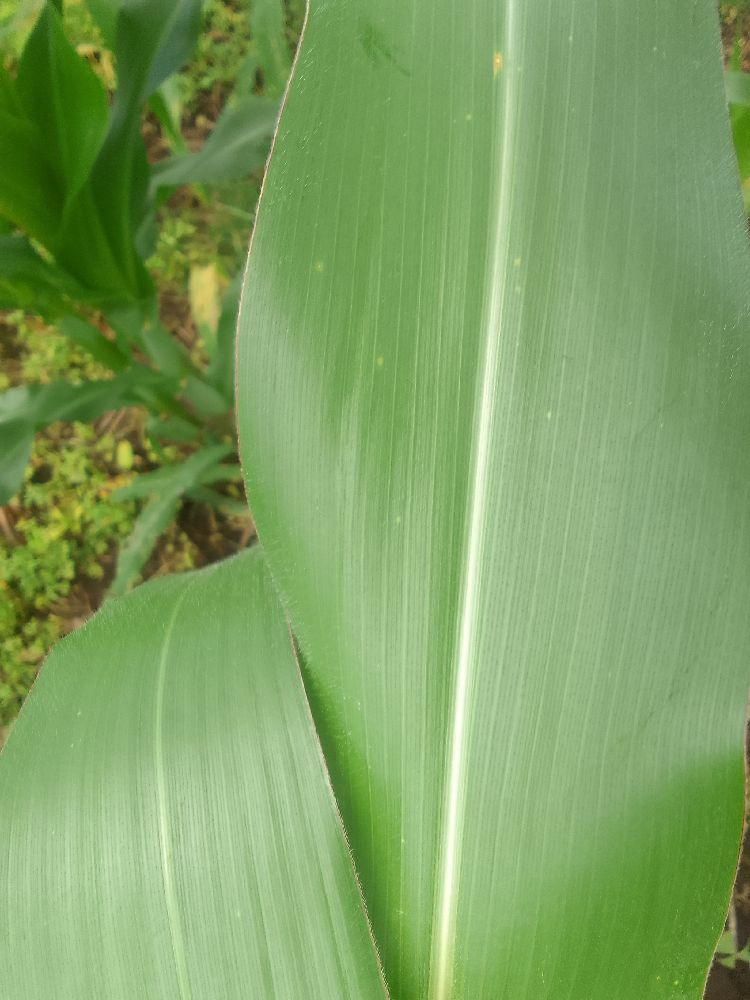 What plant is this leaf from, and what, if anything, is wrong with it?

maize, healthy
